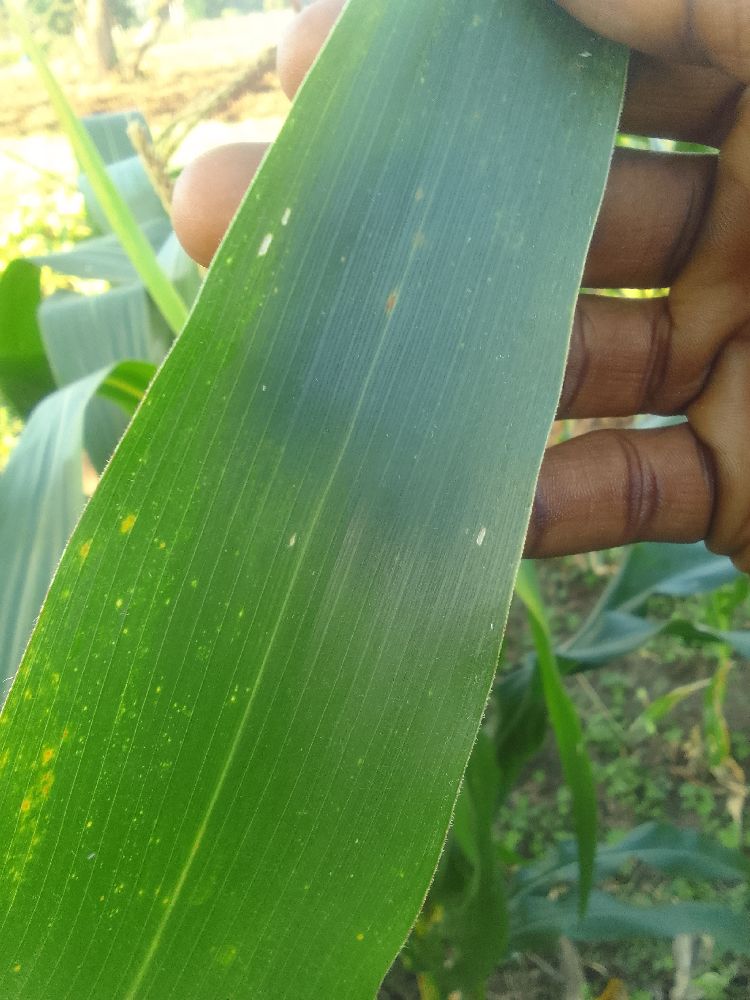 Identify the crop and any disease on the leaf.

maize, healthy
